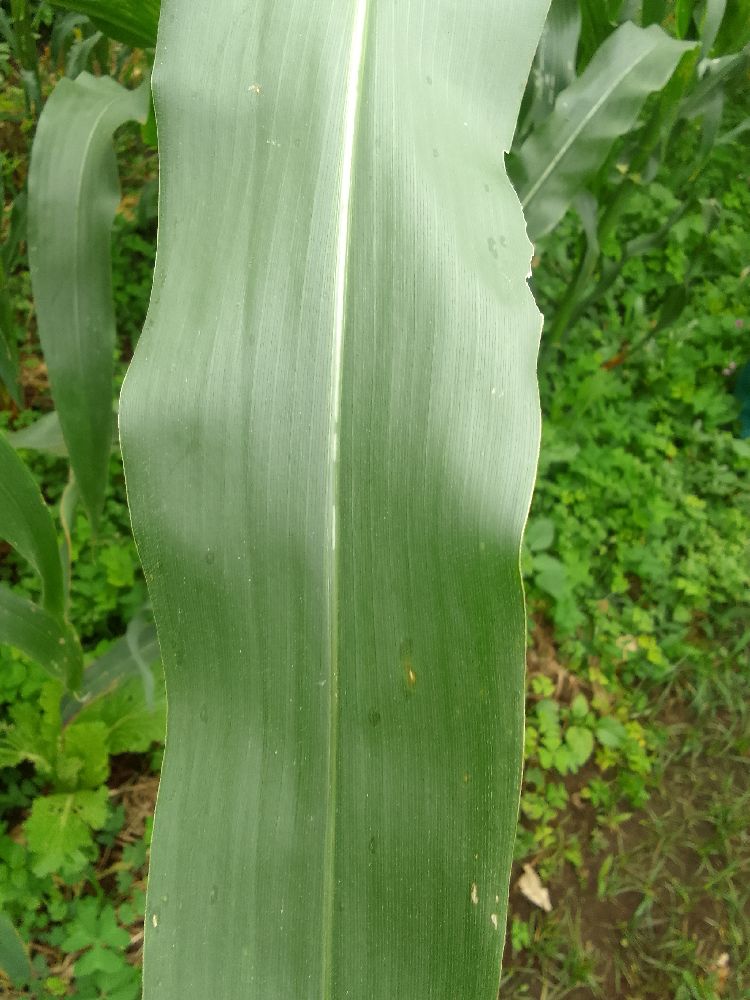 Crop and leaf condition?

maize, healthy
